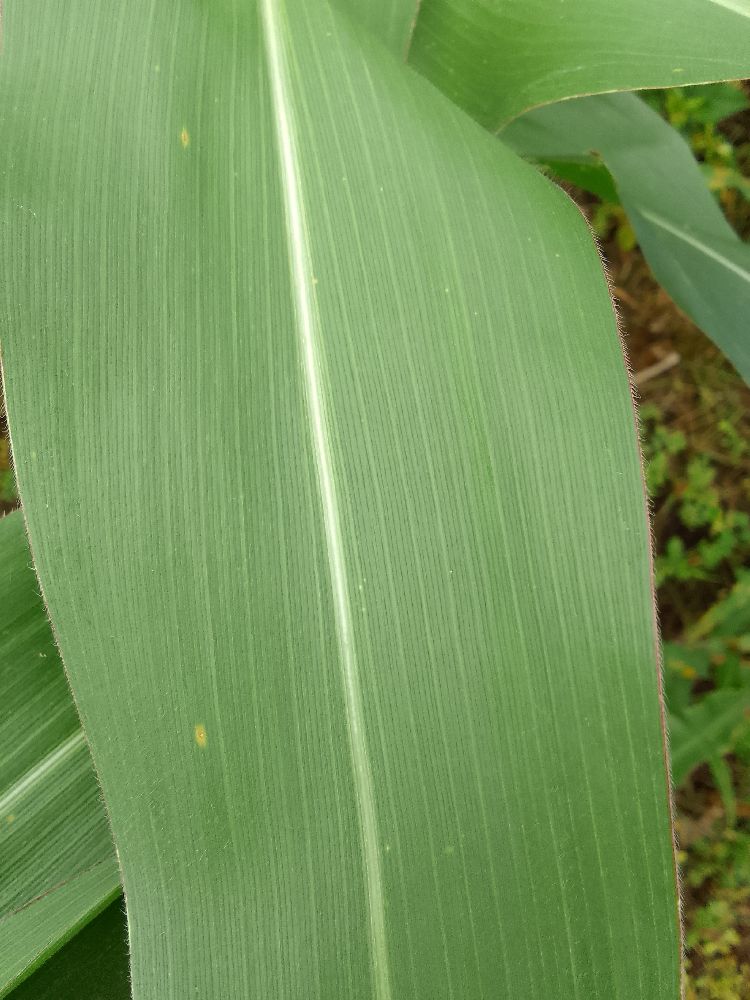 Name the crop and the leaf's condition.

maize, healthy
